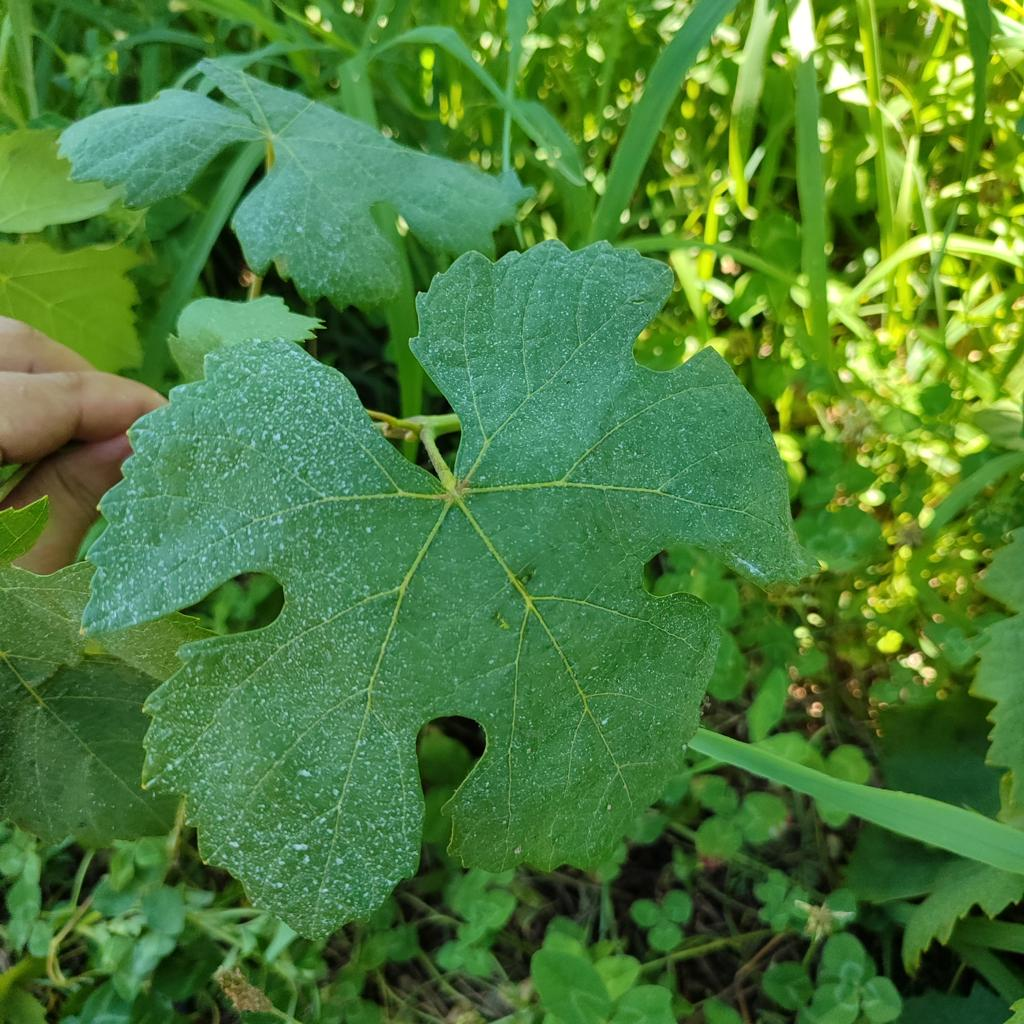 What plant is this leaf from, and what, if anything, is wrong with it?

grapevine, healthy
